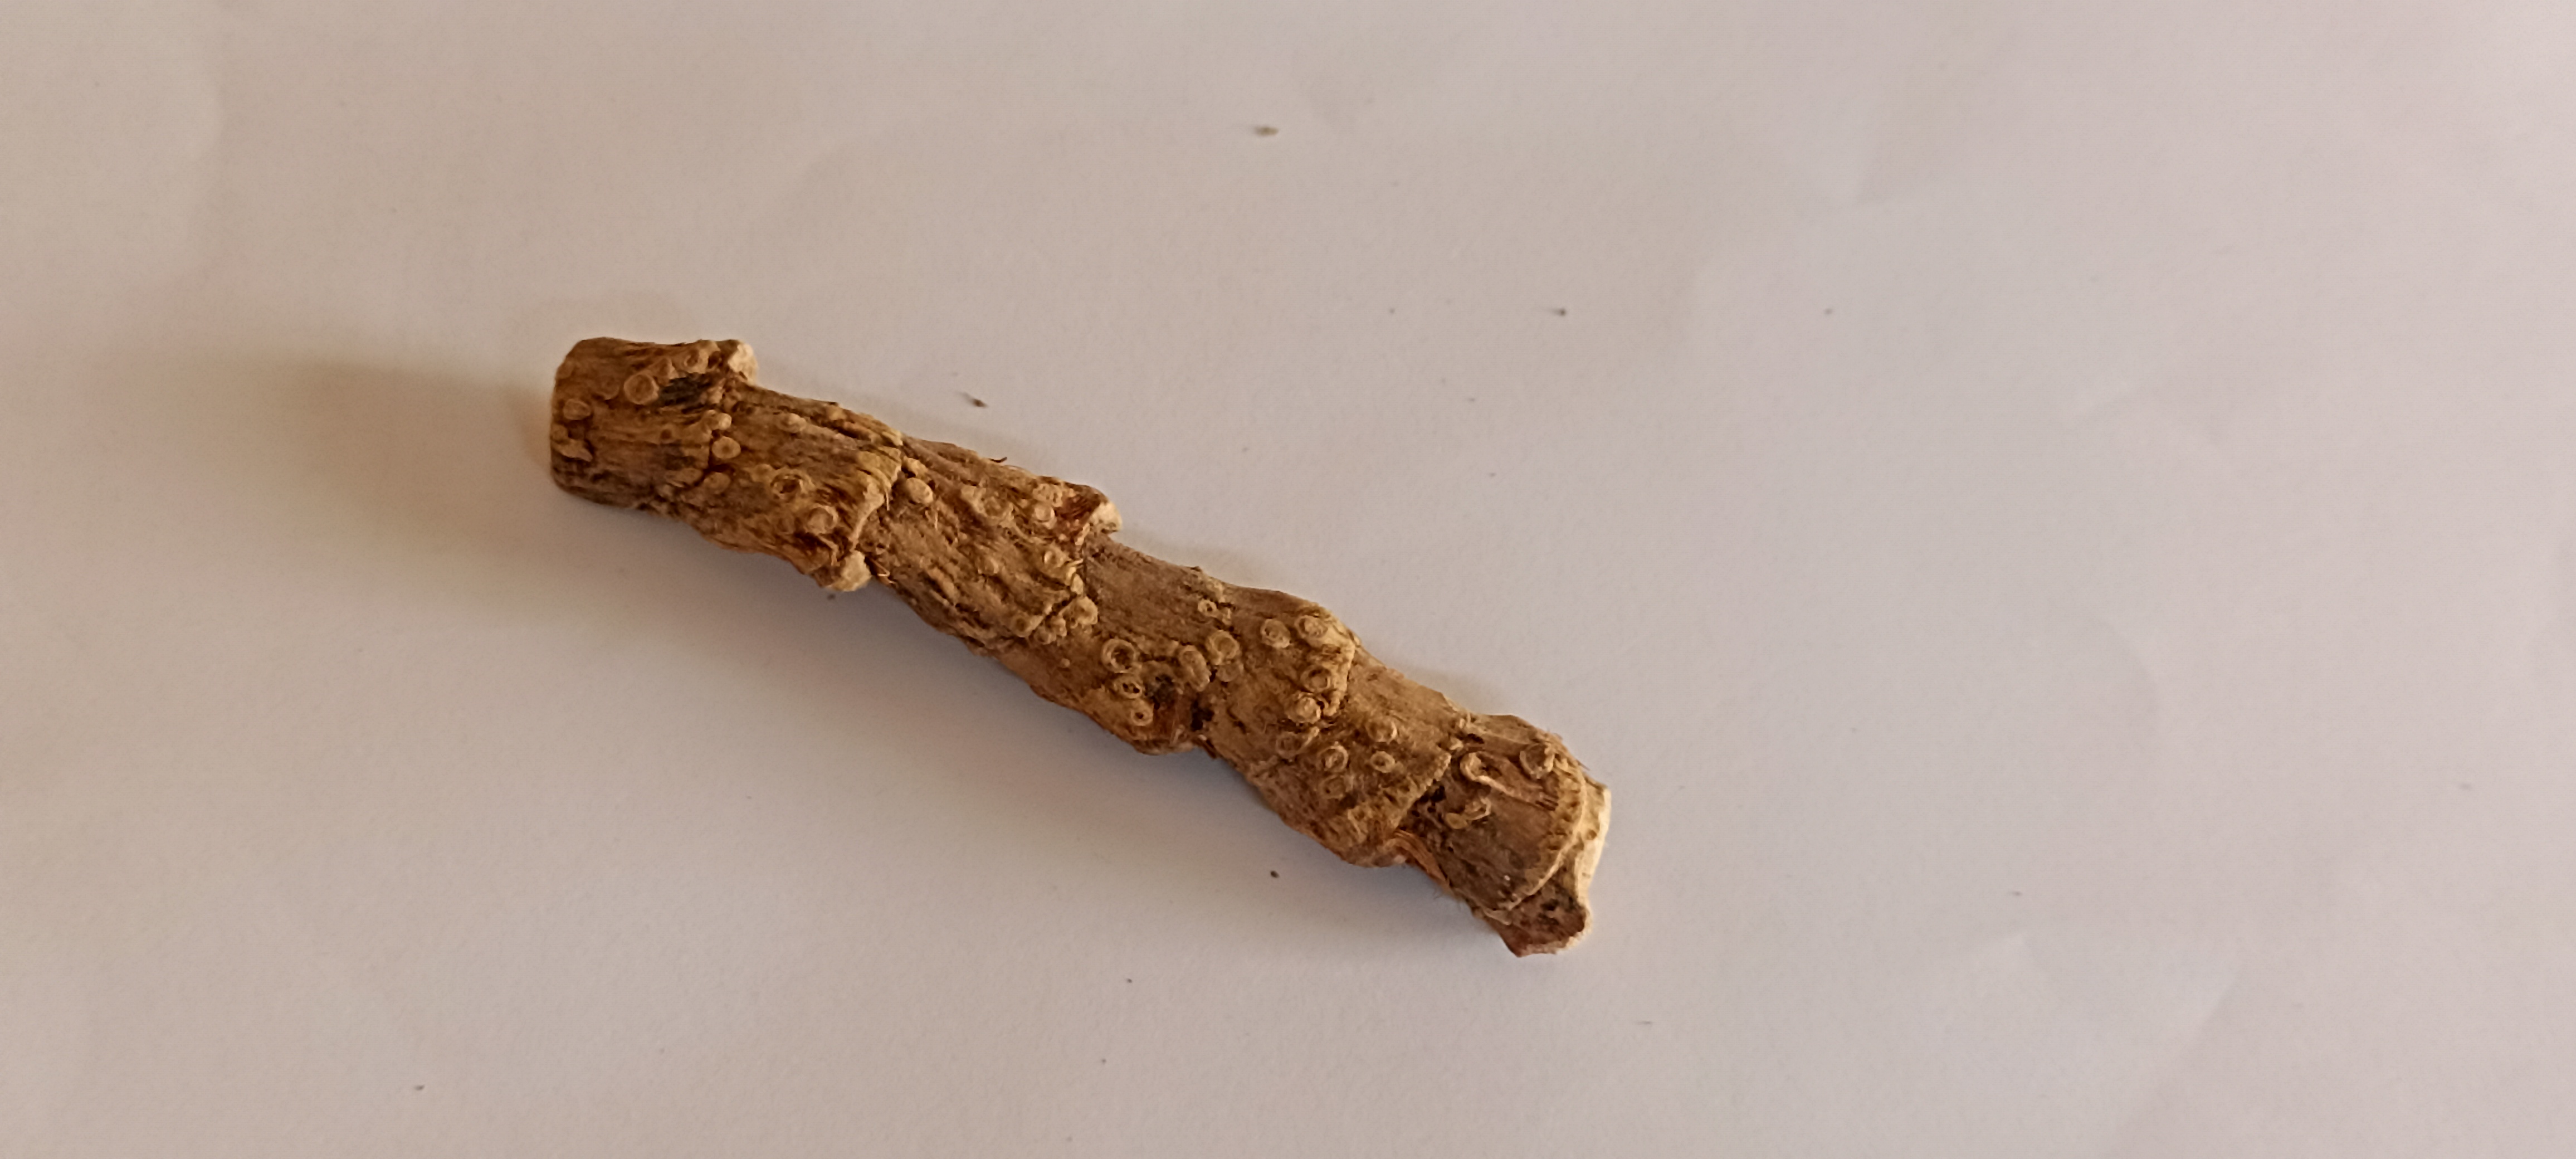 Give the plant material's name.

vekhand
